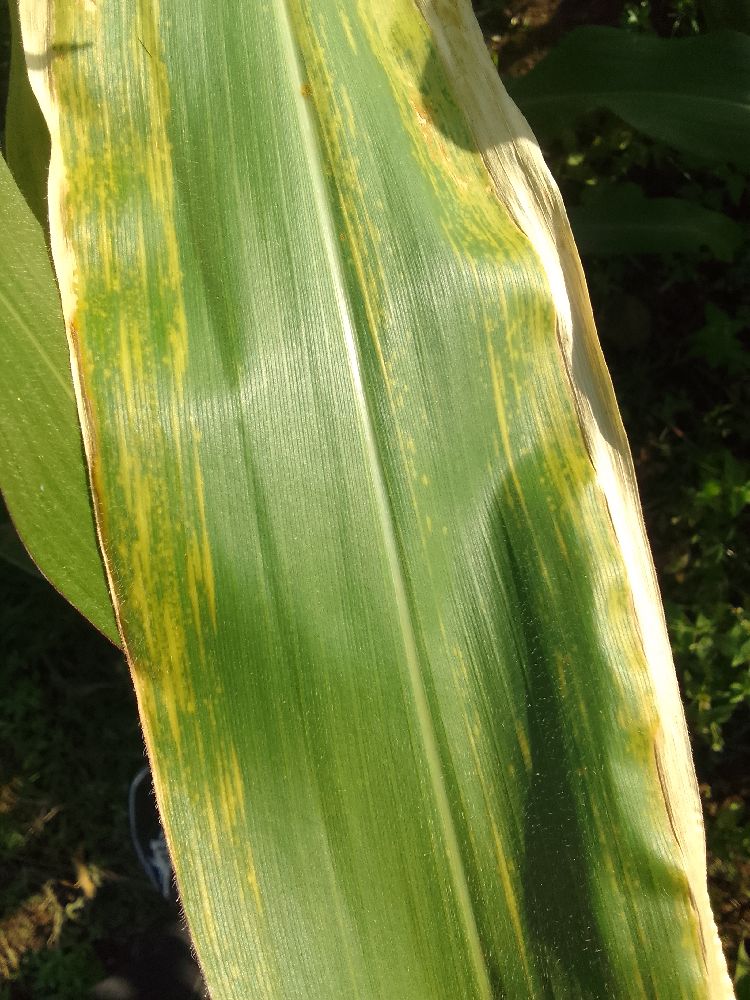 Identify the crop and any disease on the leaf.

maize, maize lethal necrosis
